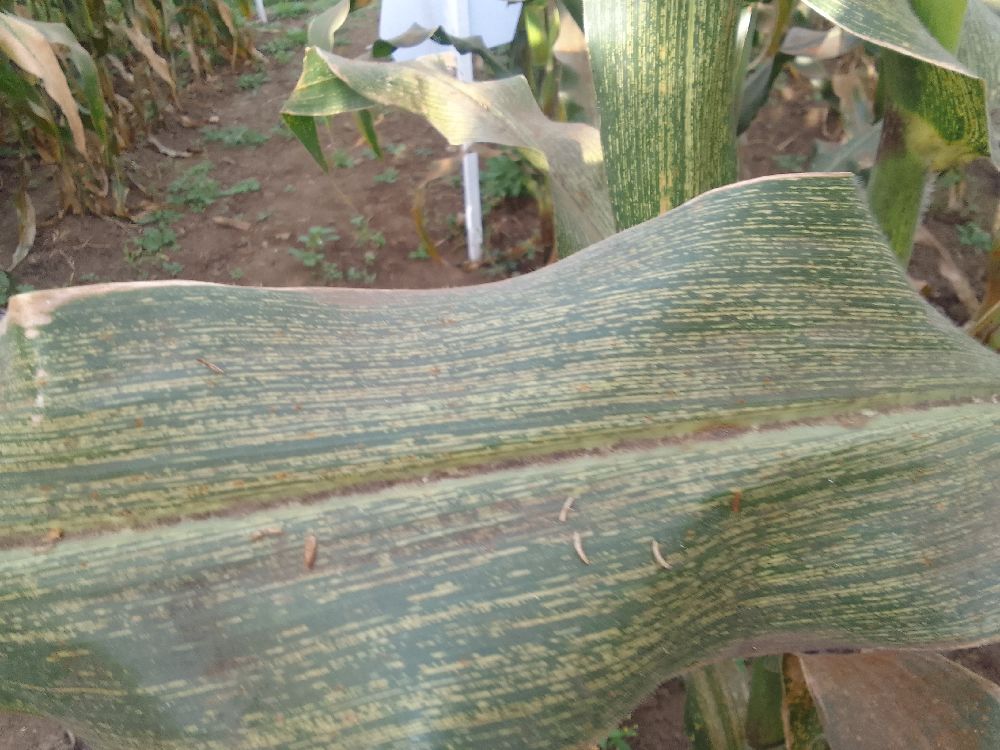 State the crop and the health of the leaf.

maize, maize streak virus
